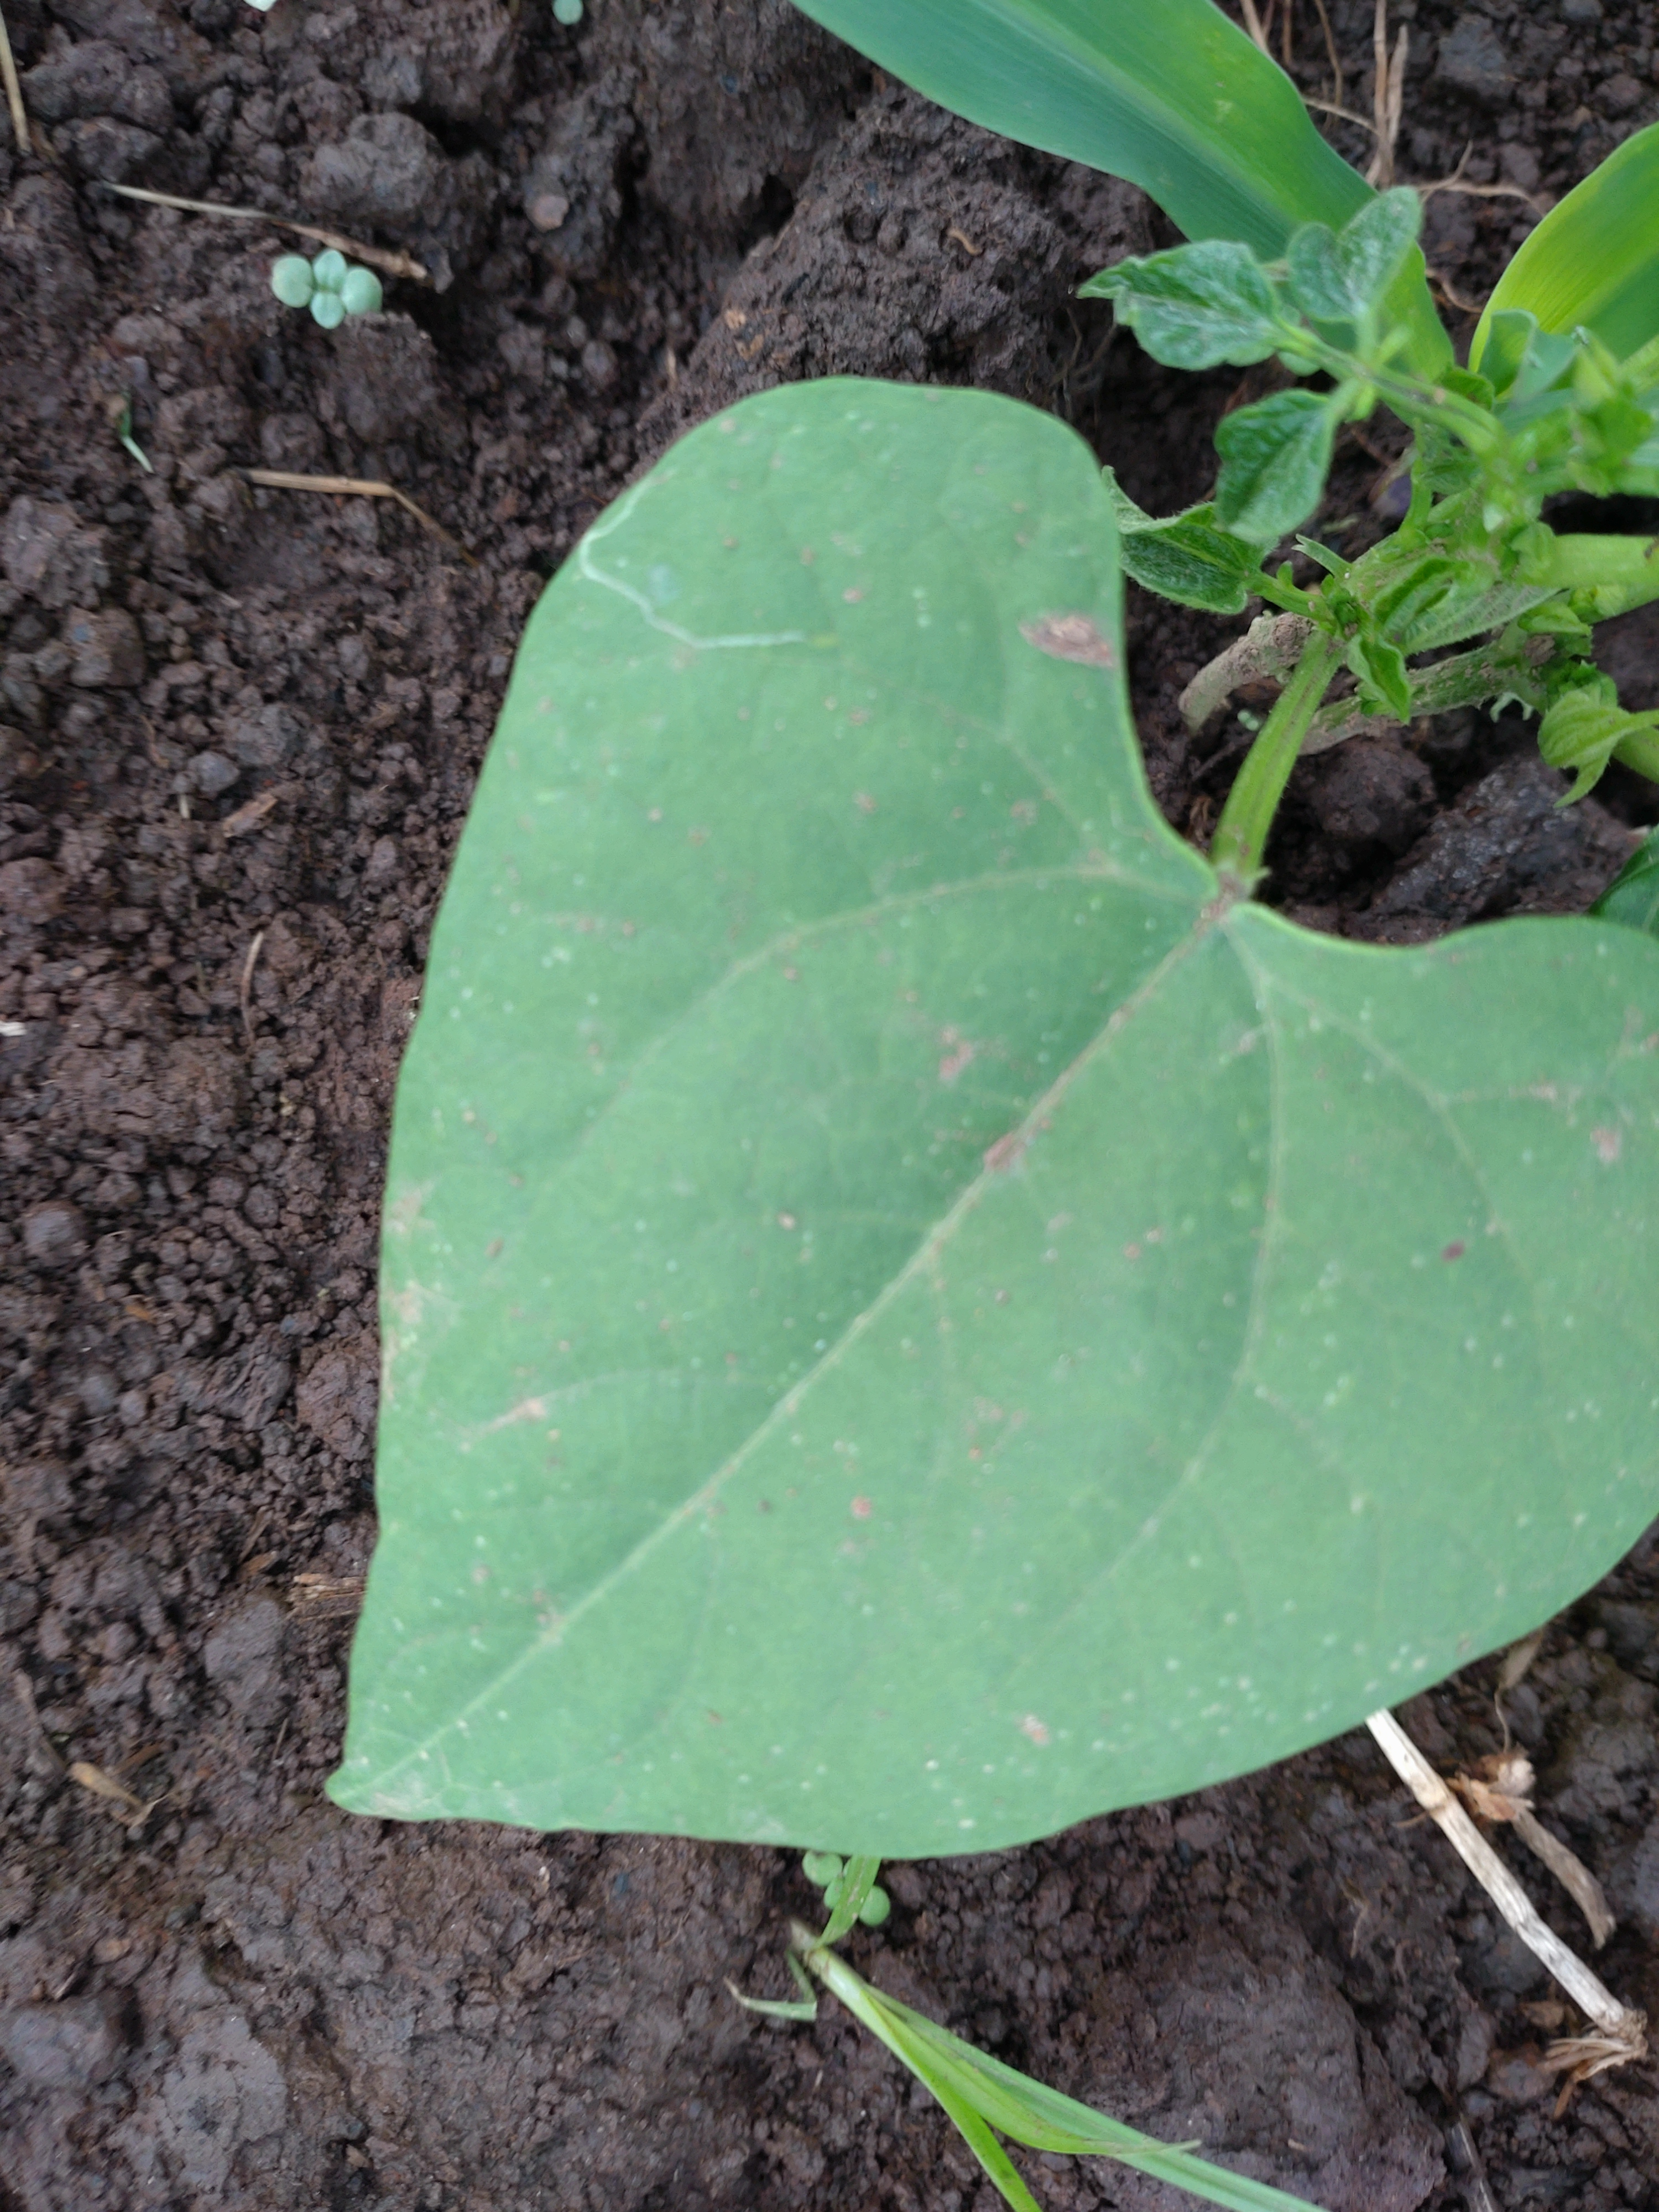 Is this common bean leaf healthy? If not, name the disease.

healthy
